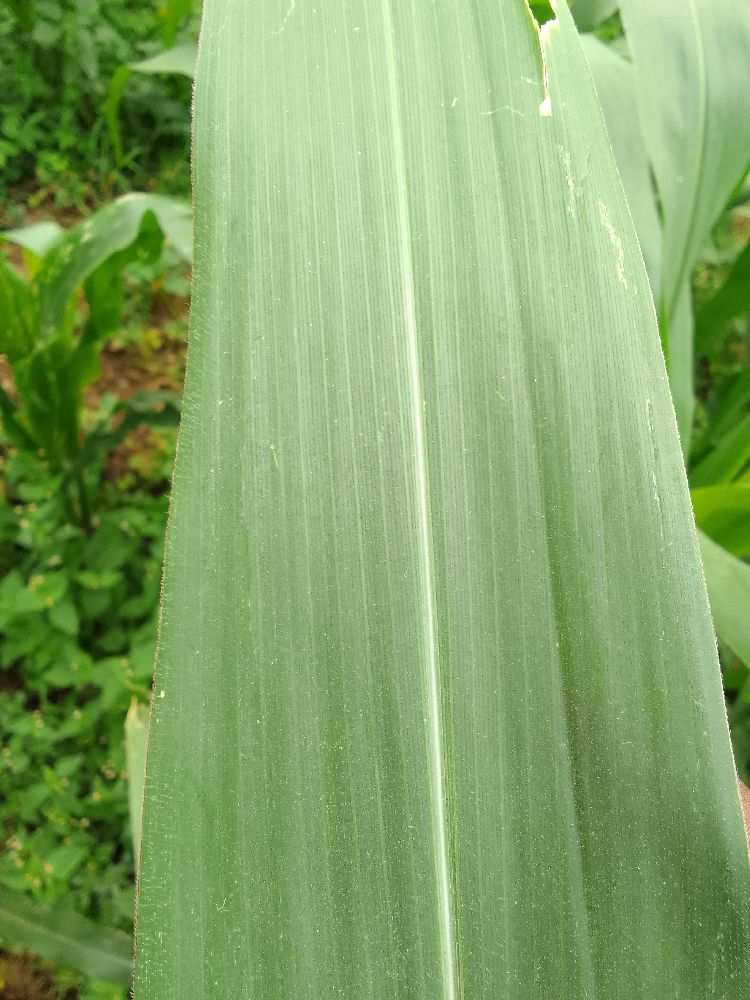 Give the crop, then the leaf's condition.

maize, healthy
